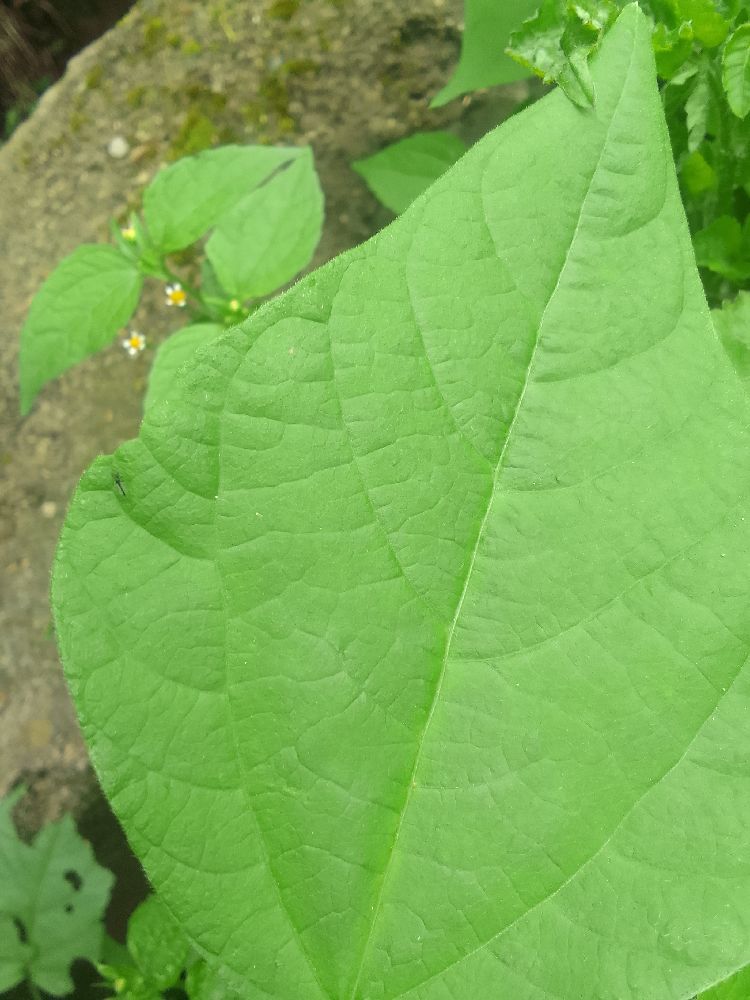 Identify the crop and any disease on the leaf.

common bean, healthy
